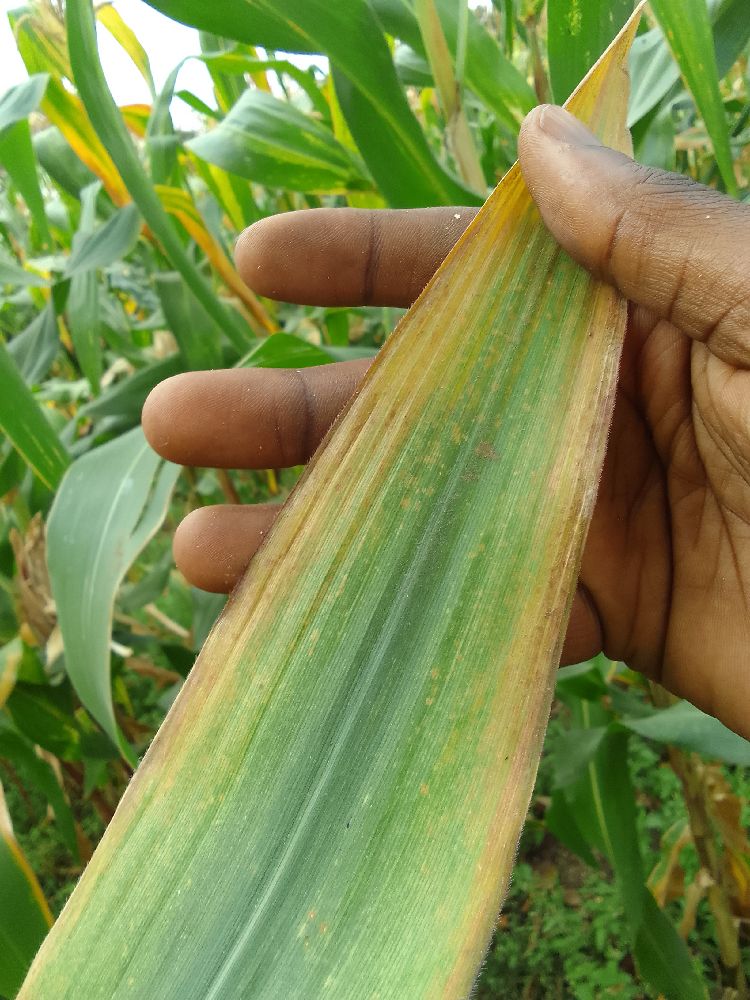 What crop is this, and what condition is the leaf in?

maize, maize lethal necrosis
